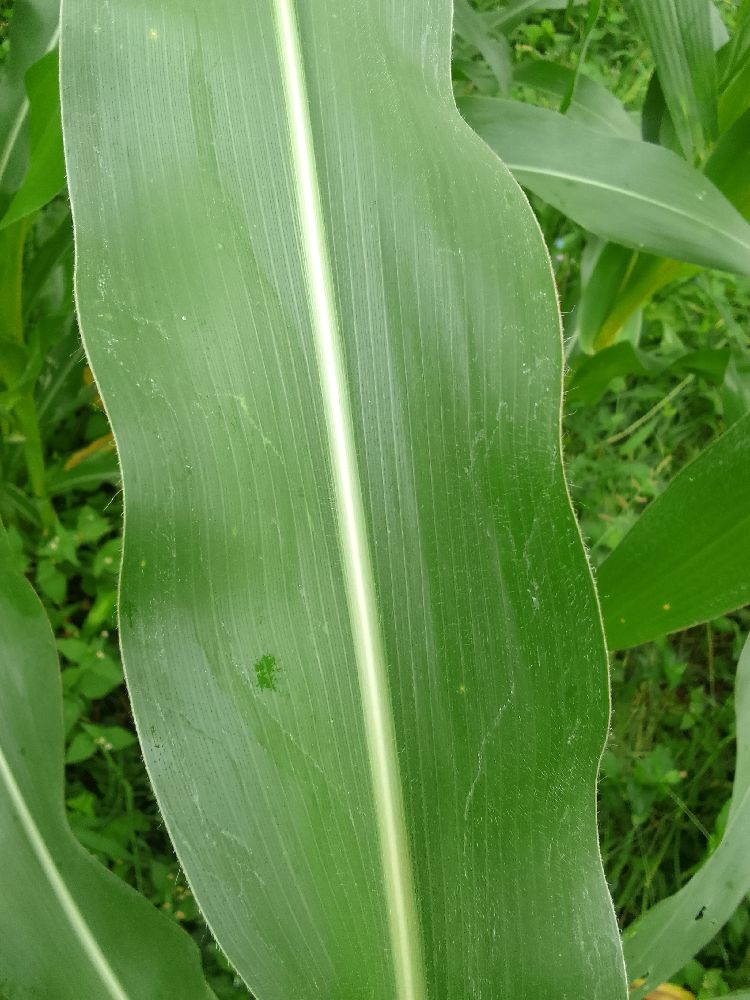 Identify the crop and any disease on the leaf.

maize, healthy
